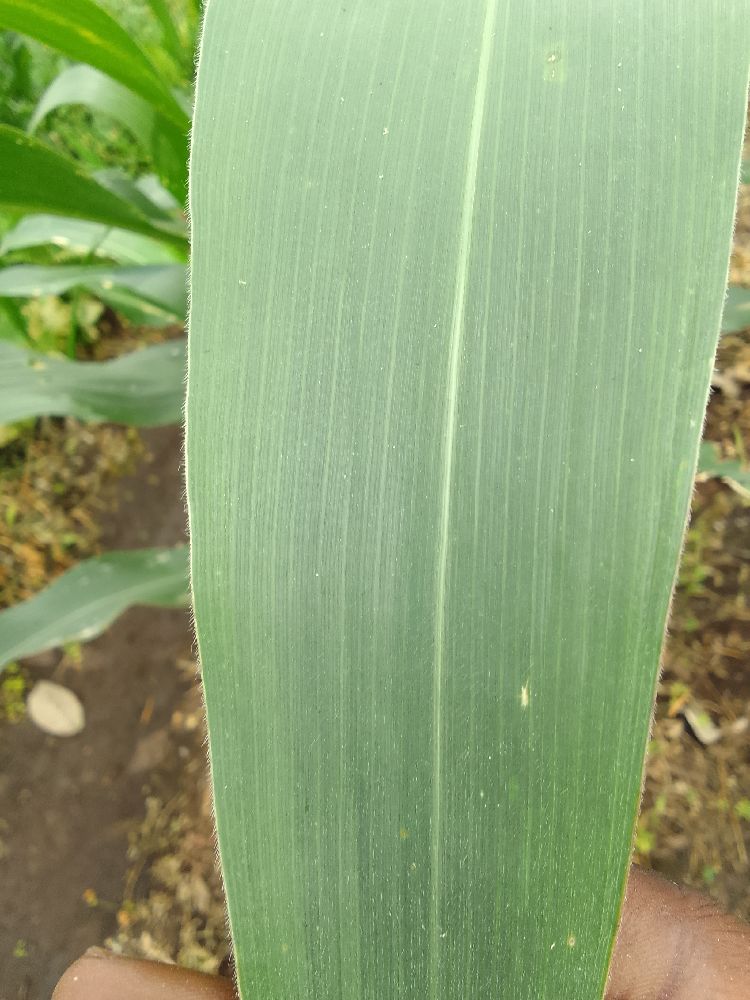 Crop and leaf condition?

maize, healthy
